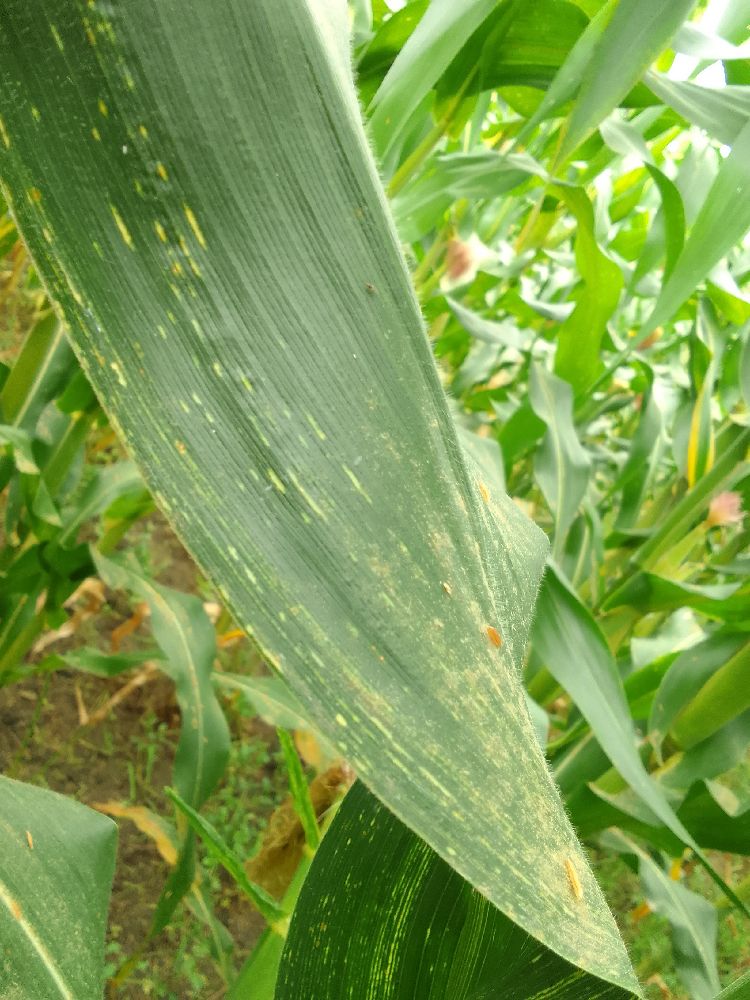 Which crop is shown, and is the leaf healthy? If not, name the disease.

maize, maize streak virus
